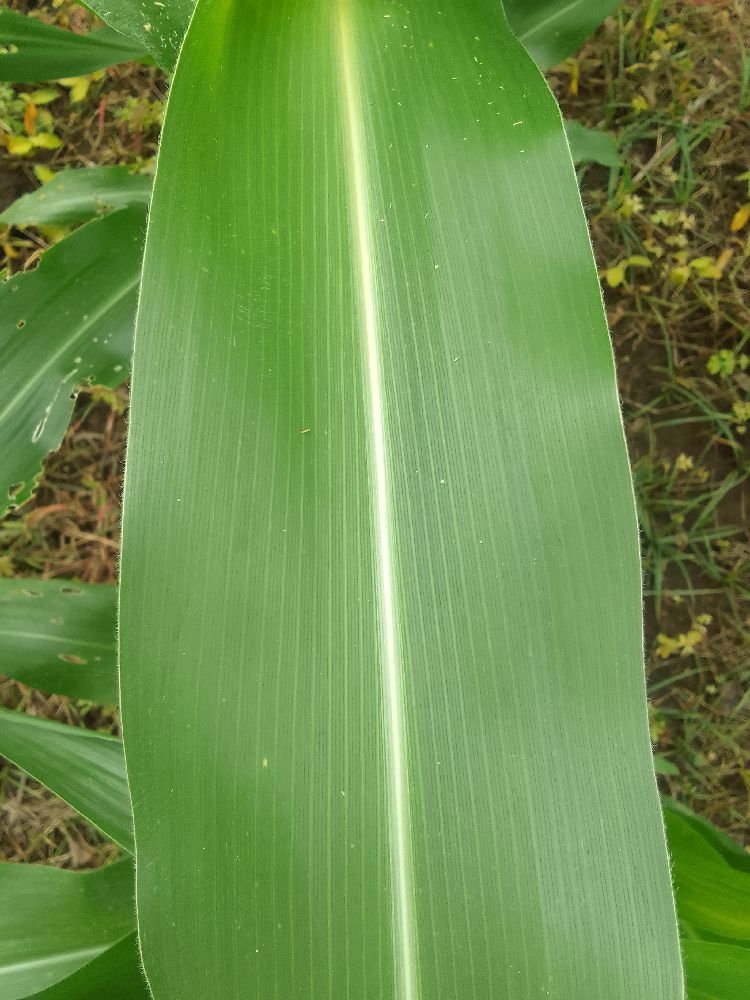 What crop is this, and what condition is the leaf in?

maize, healthy
